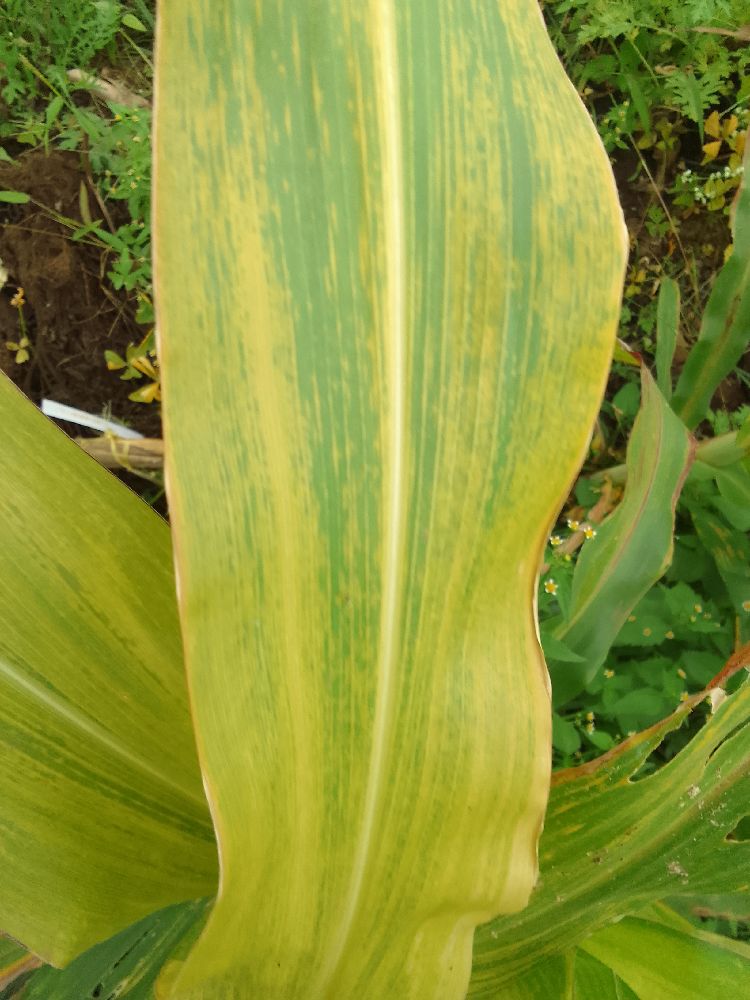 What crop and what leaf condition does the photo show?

maize, maize lethal necrosis
